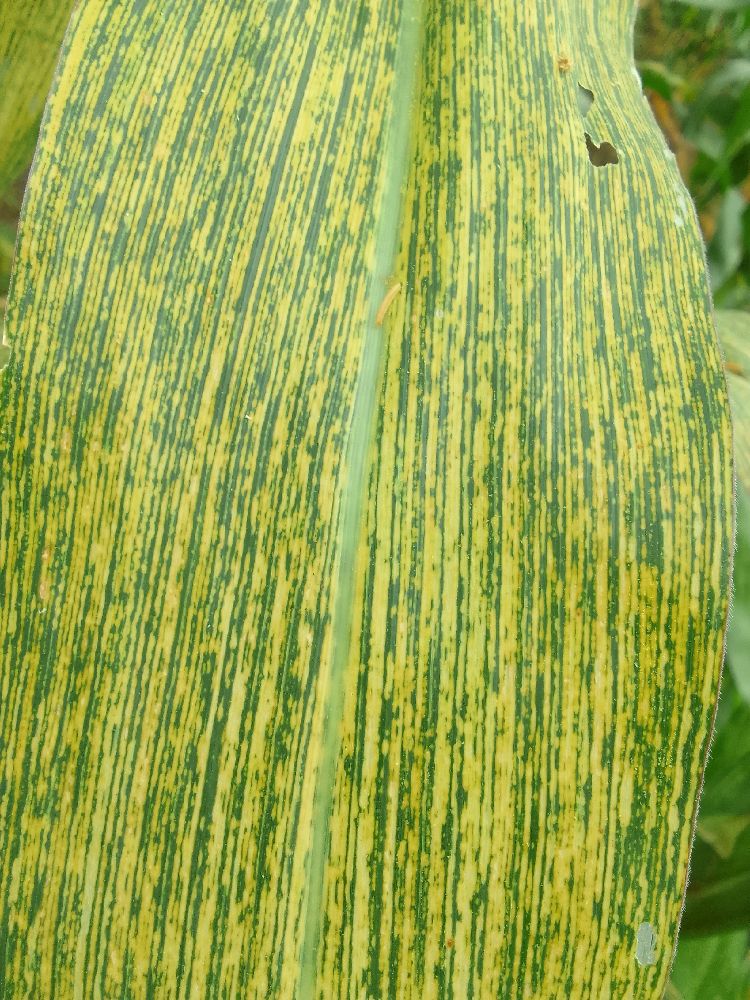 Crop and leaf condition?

maize, maize streak virus
